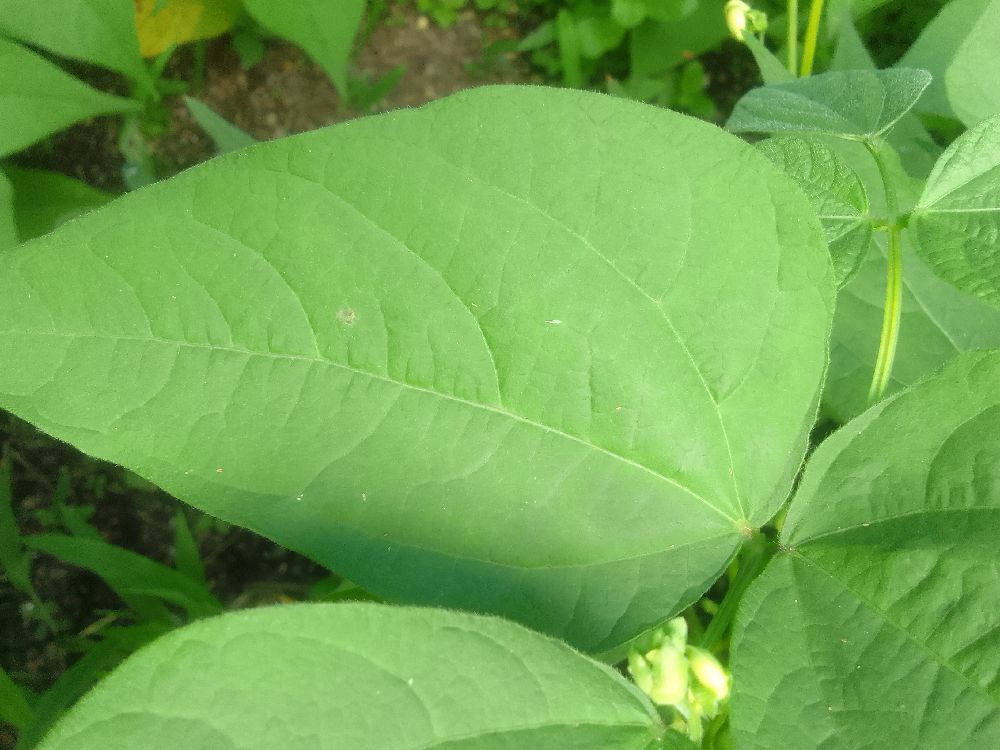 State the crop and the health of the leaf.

common bean, healthy
